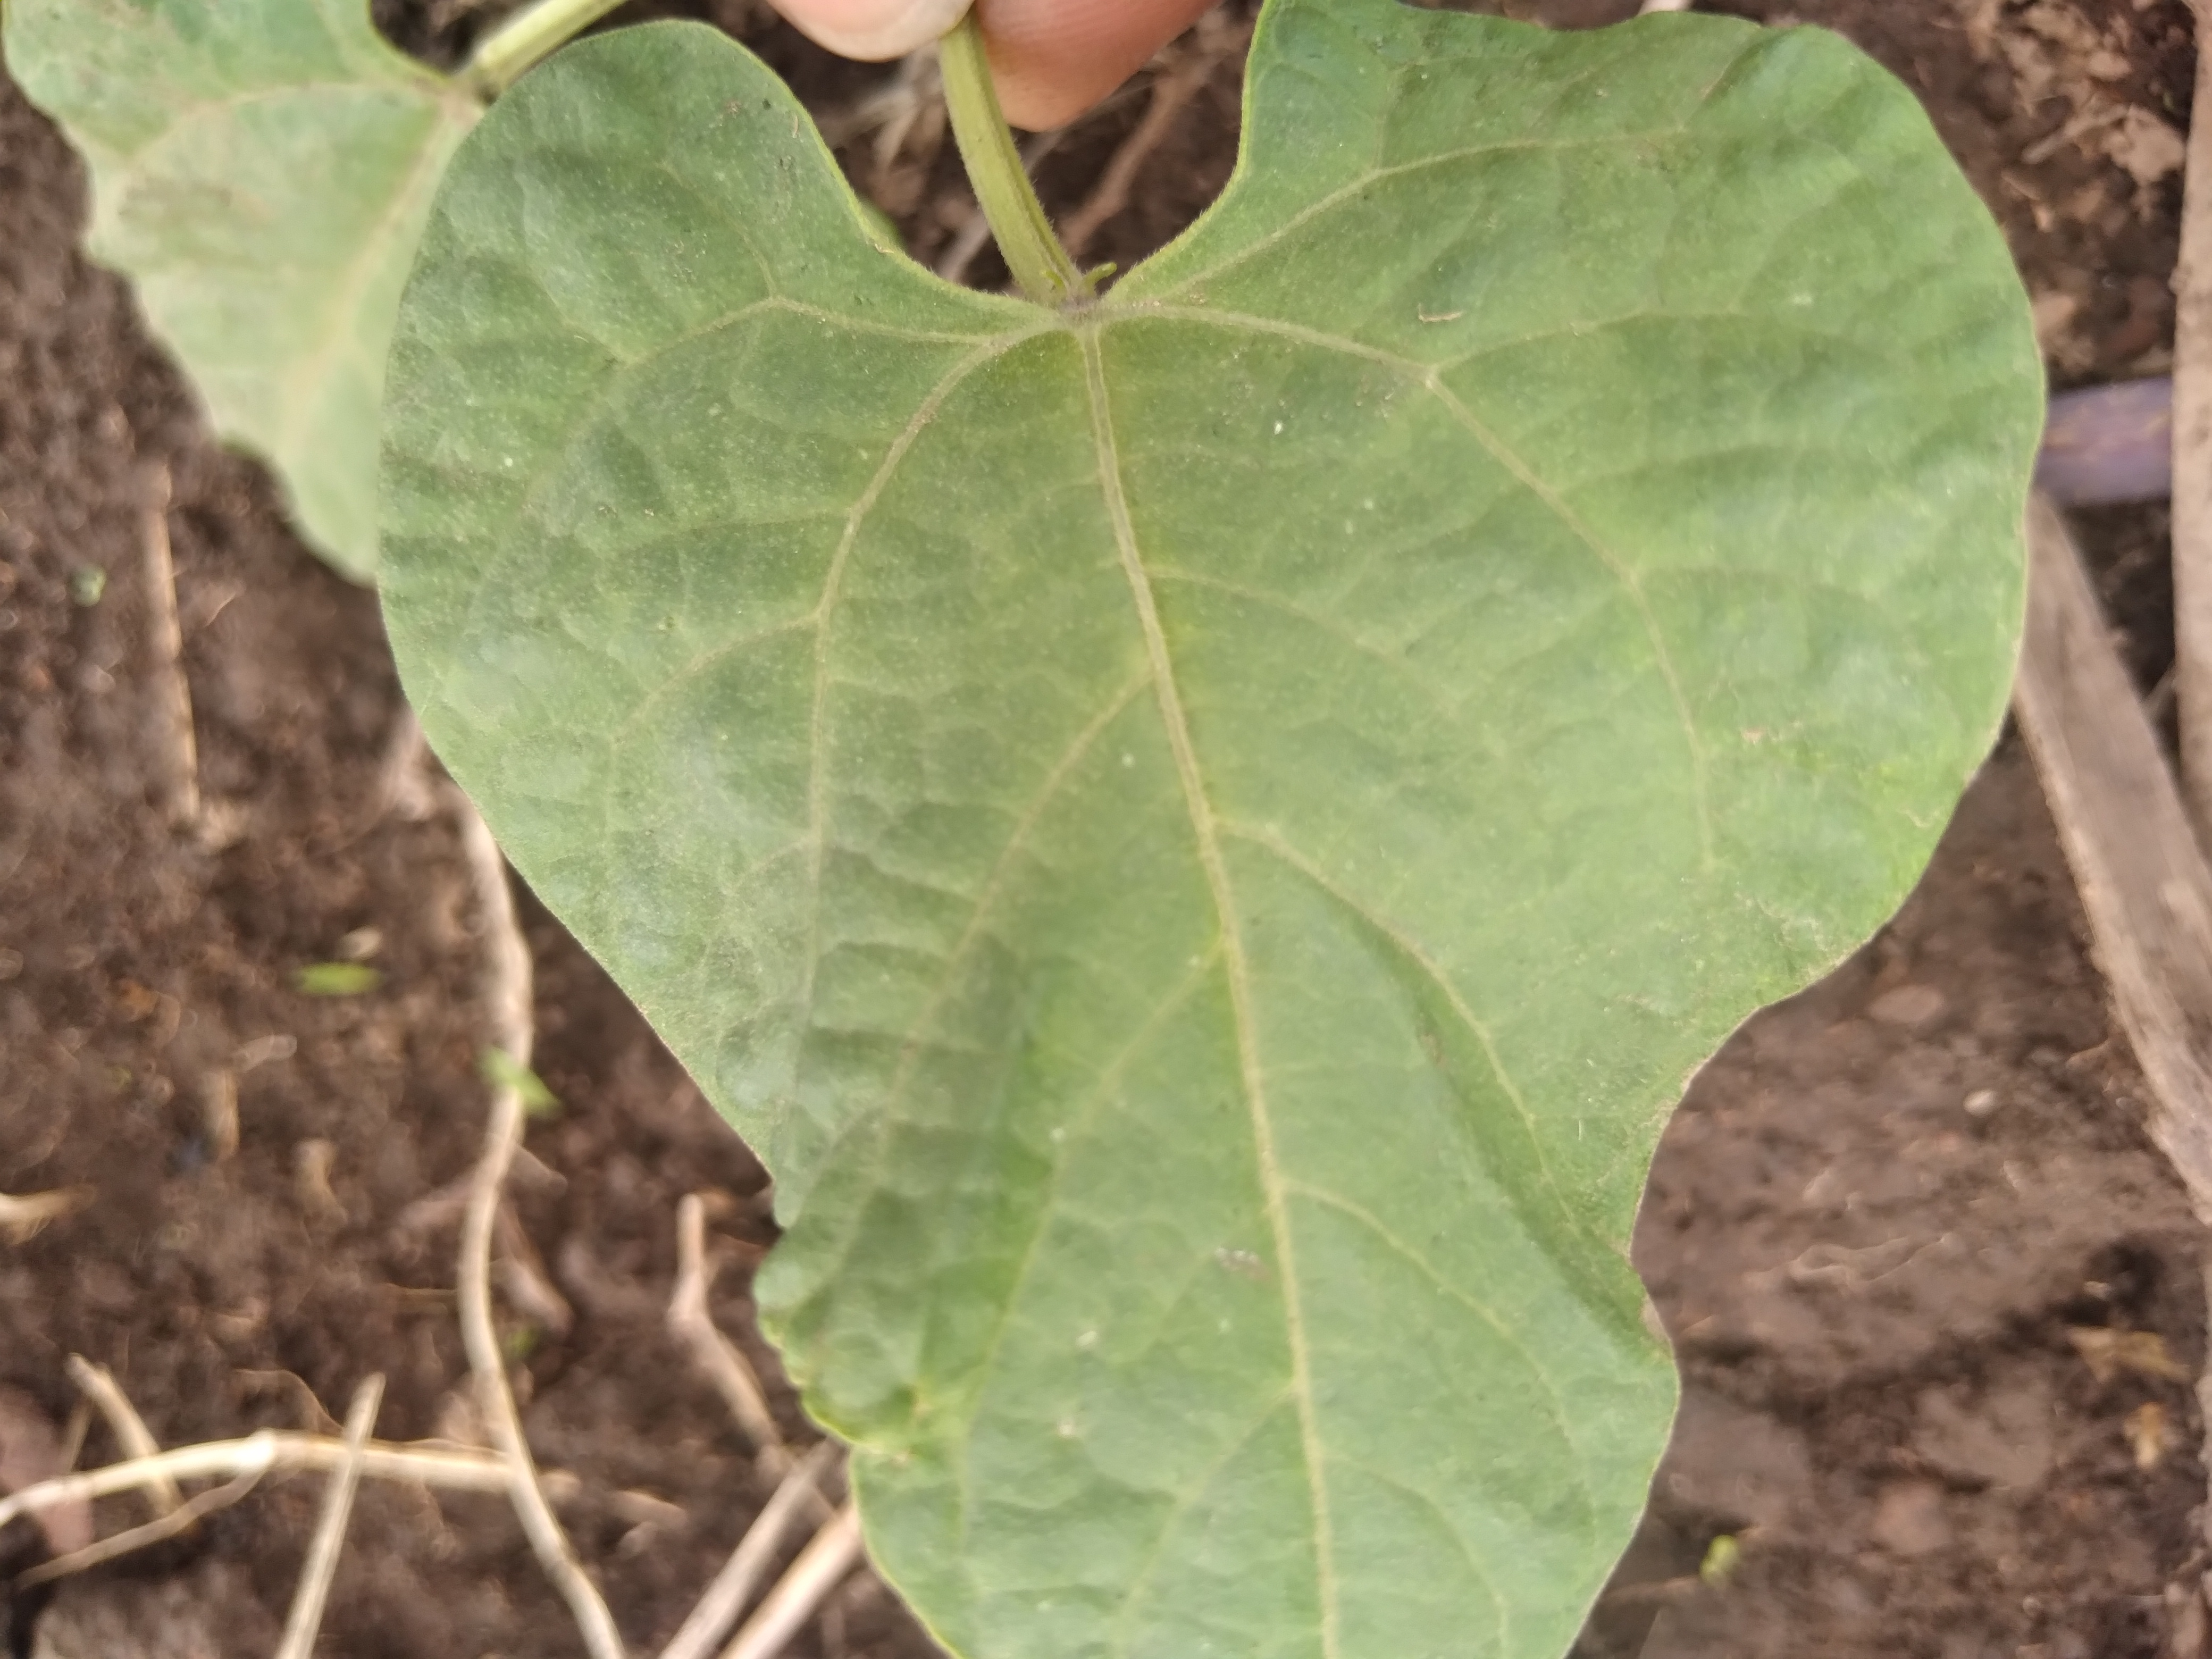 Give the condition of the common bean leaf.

healthy
